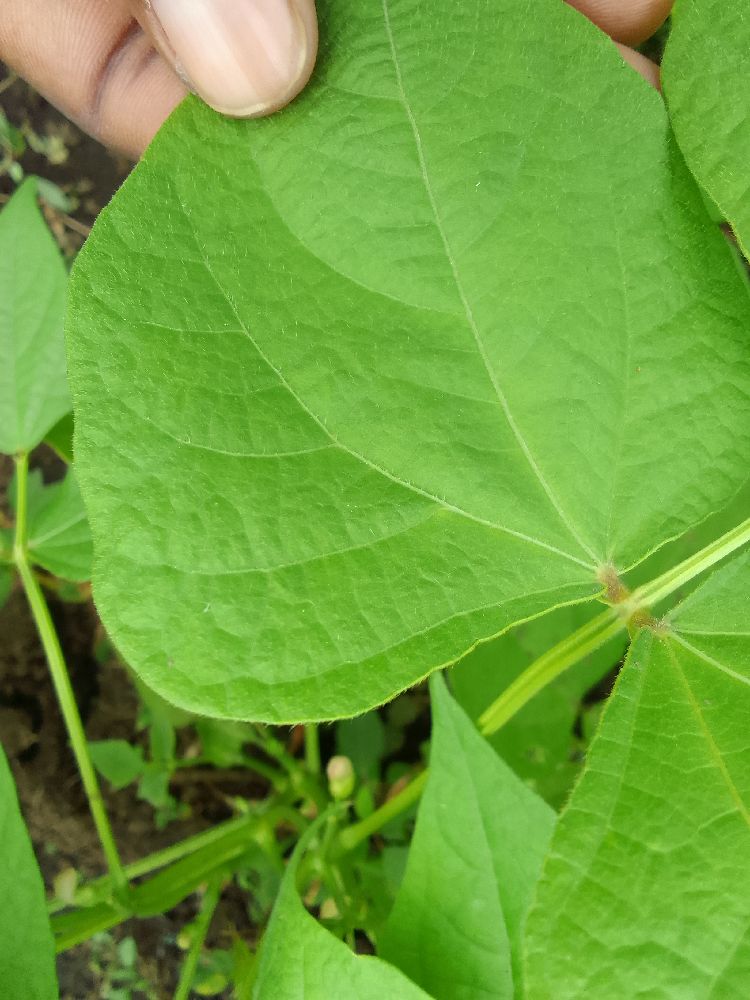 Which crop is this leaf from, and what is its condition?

common bean, healthy
